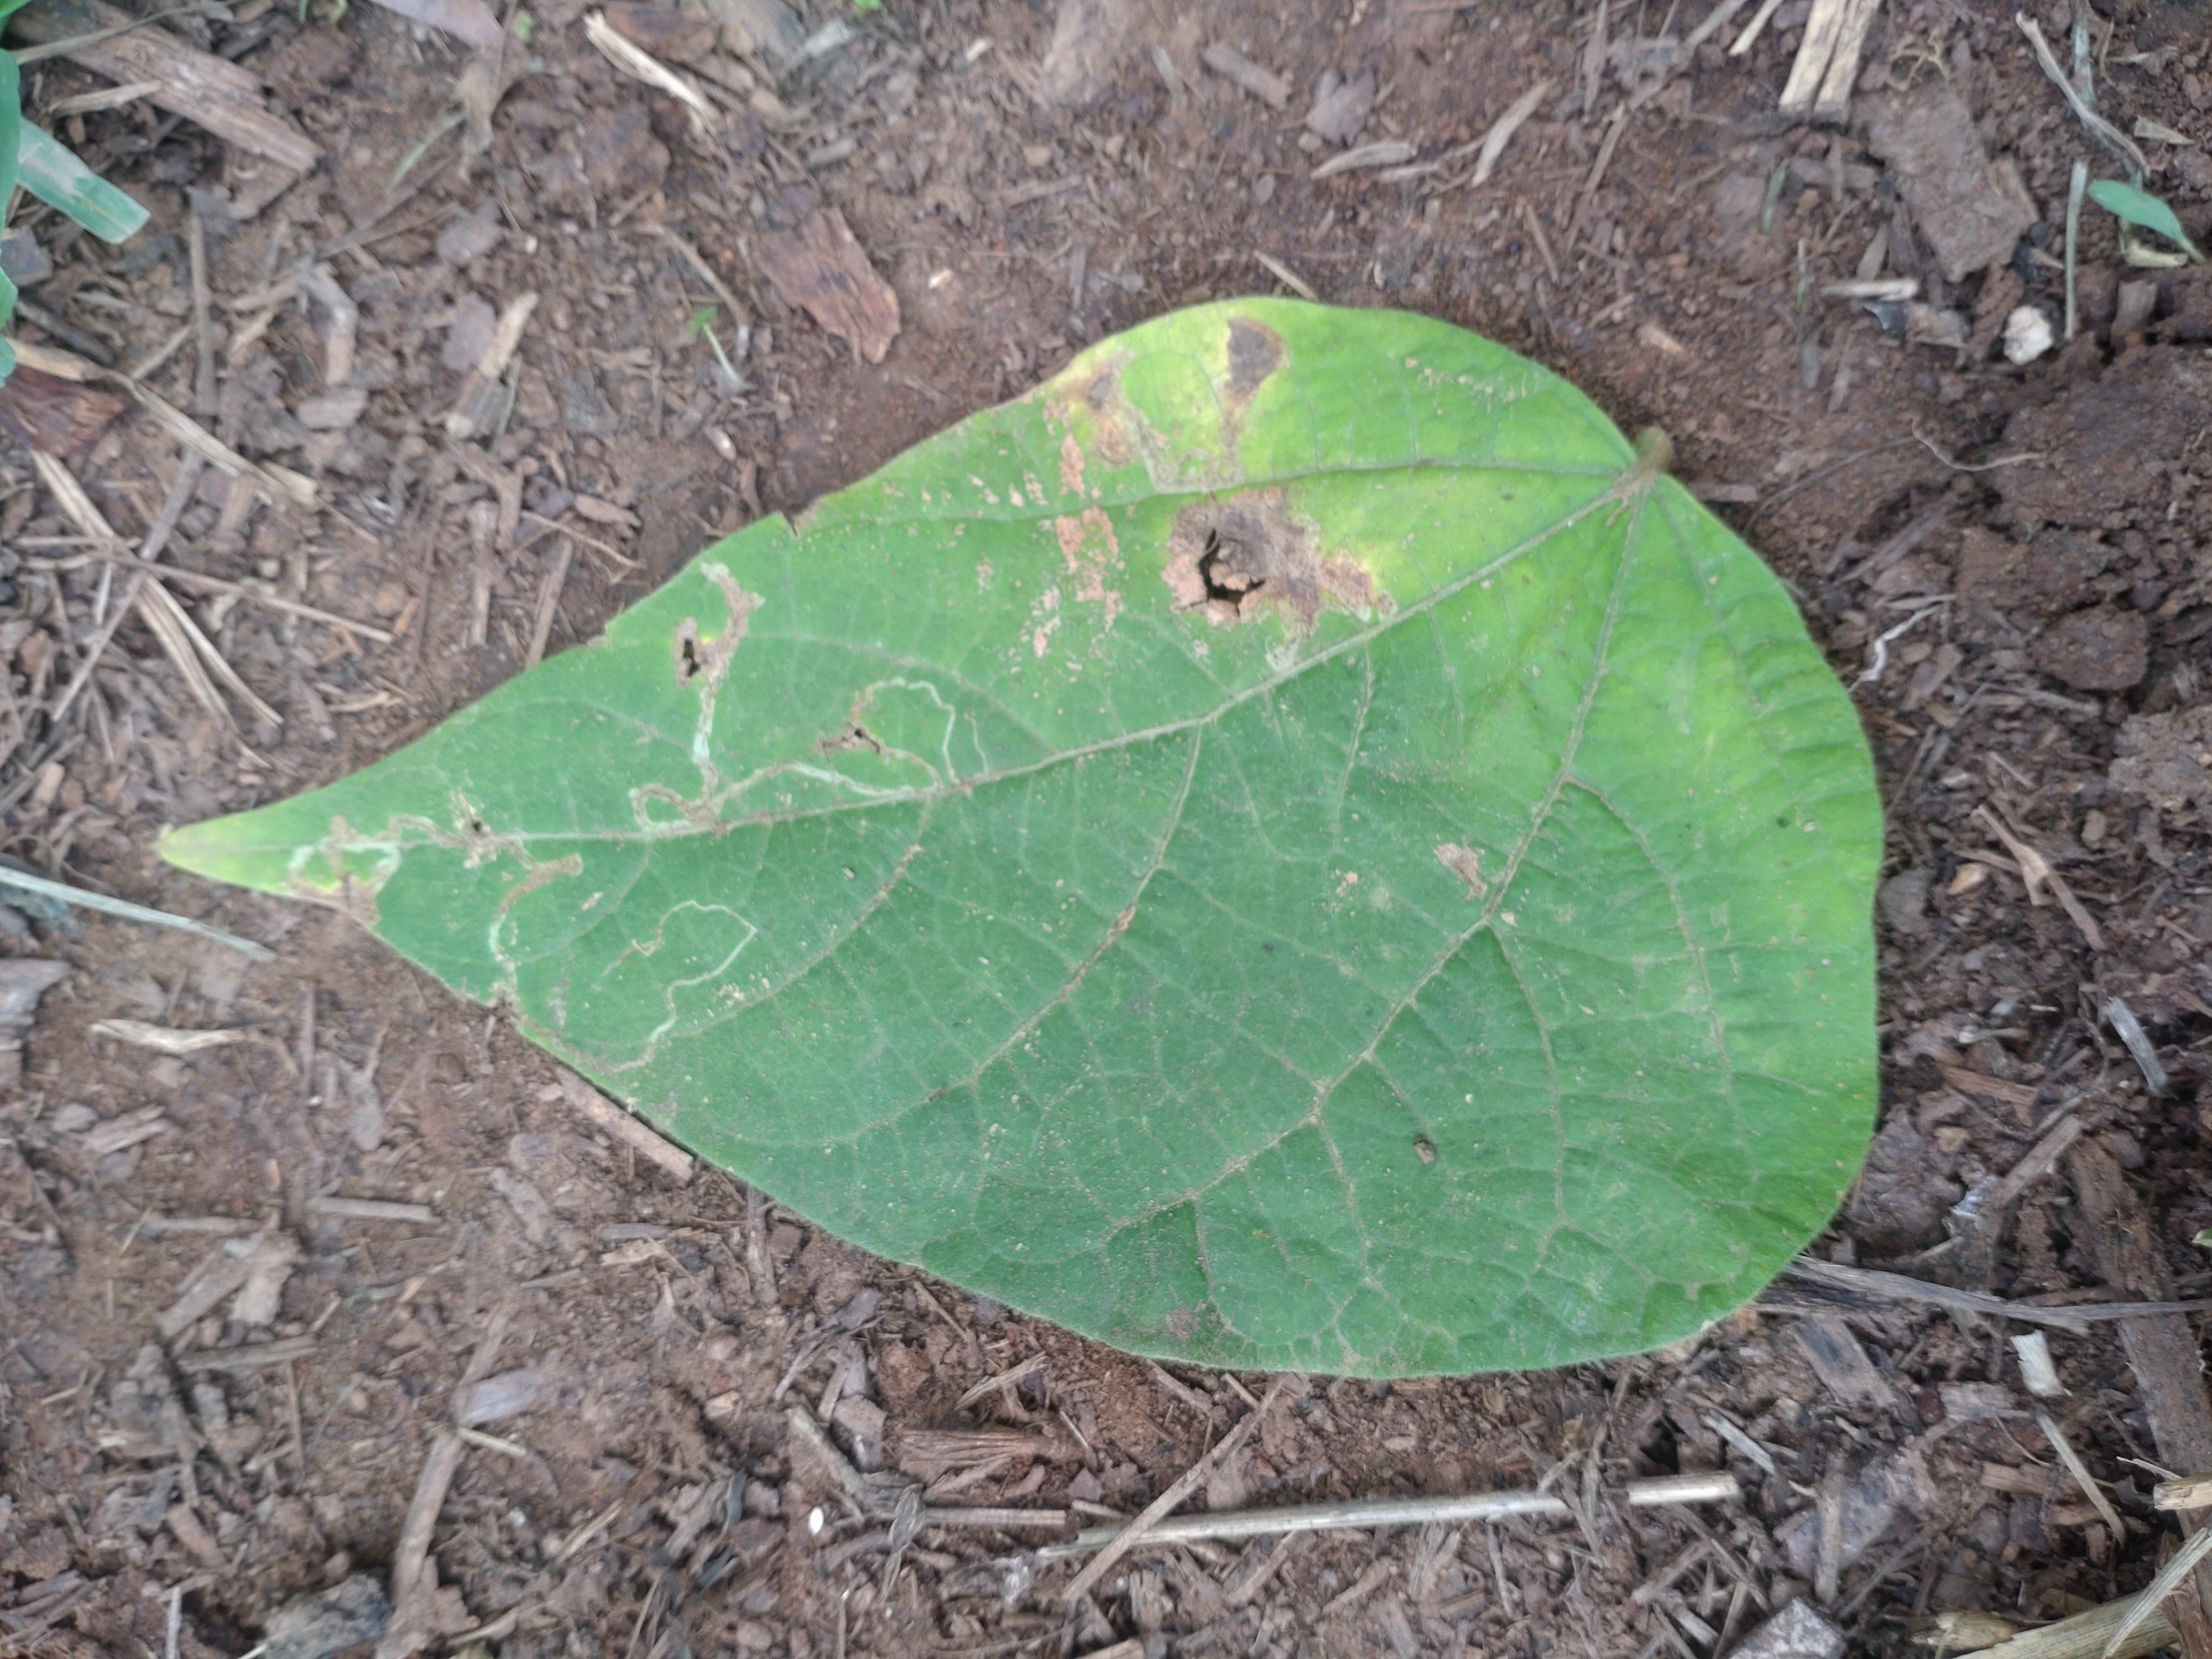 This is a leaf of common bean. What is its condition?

anthracnose
